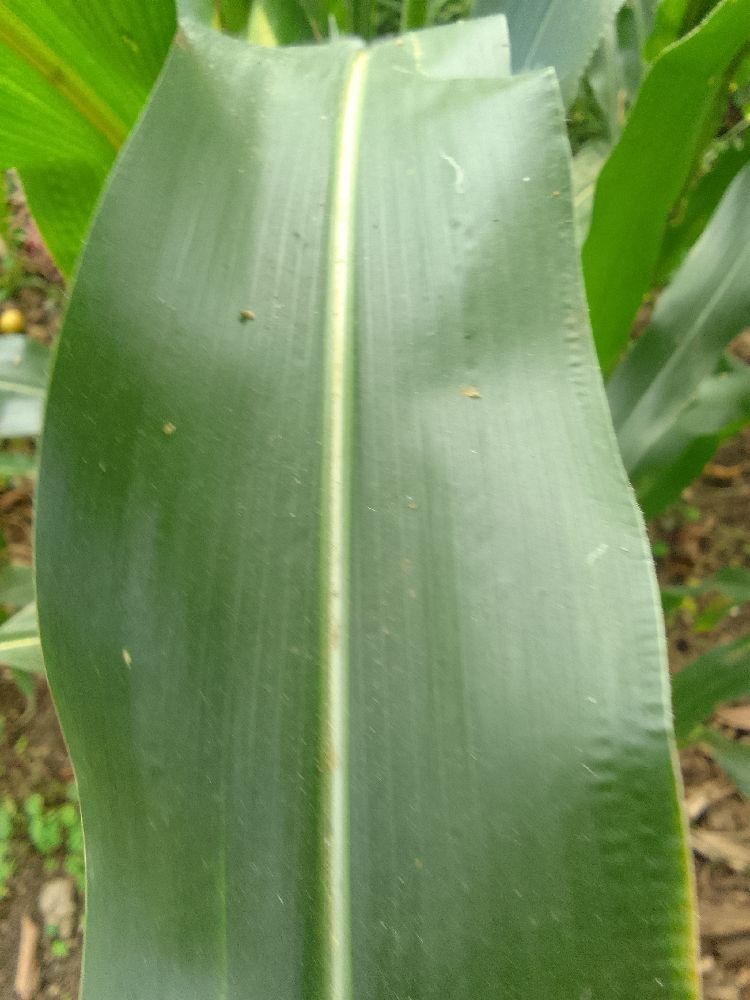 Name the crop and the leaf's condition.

maize, healthy
